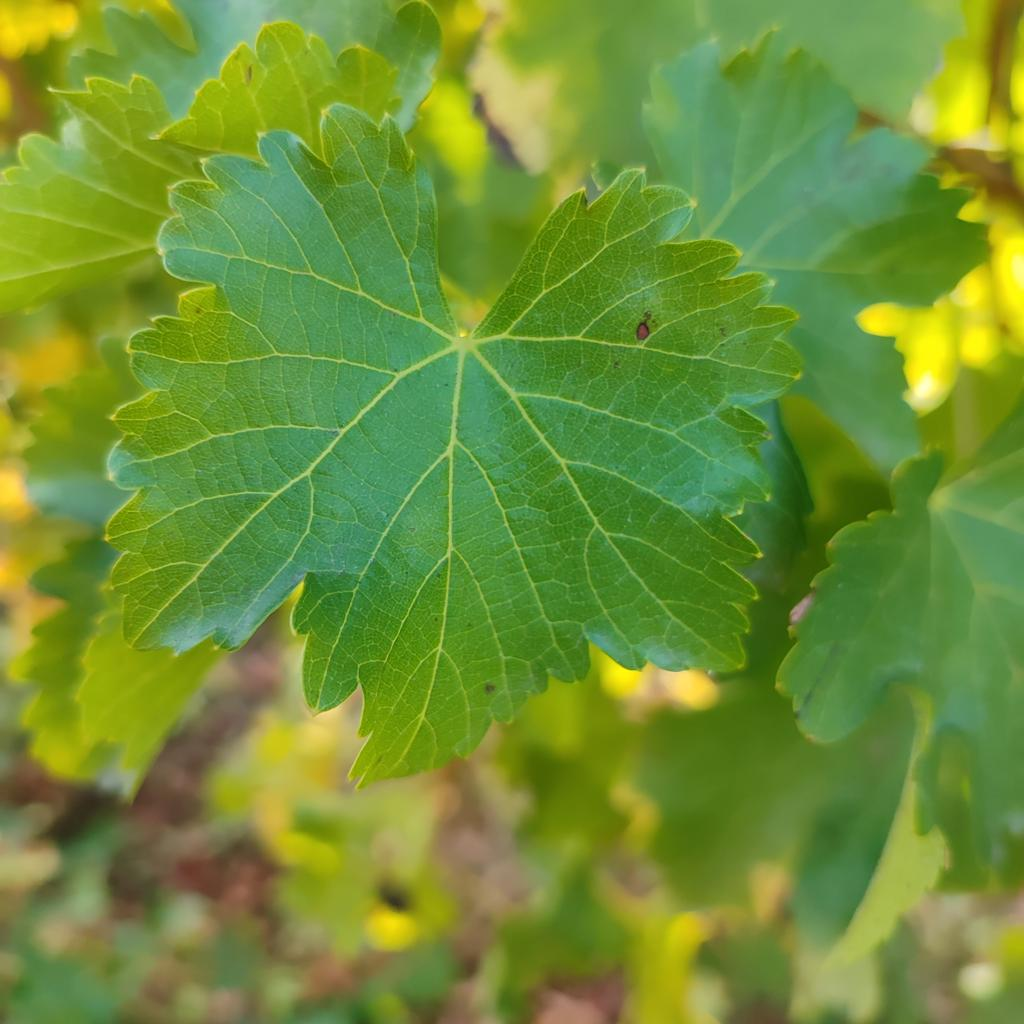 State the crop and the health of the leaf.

grapevine, powdery mildew
